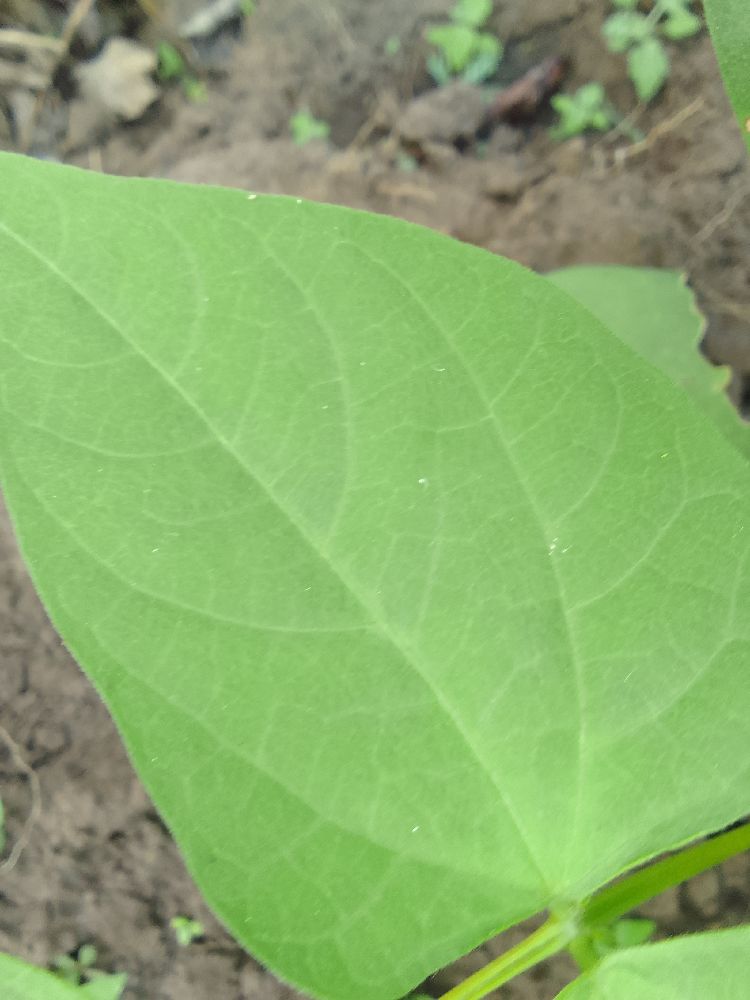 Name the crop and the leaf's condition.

common bean, healthy
